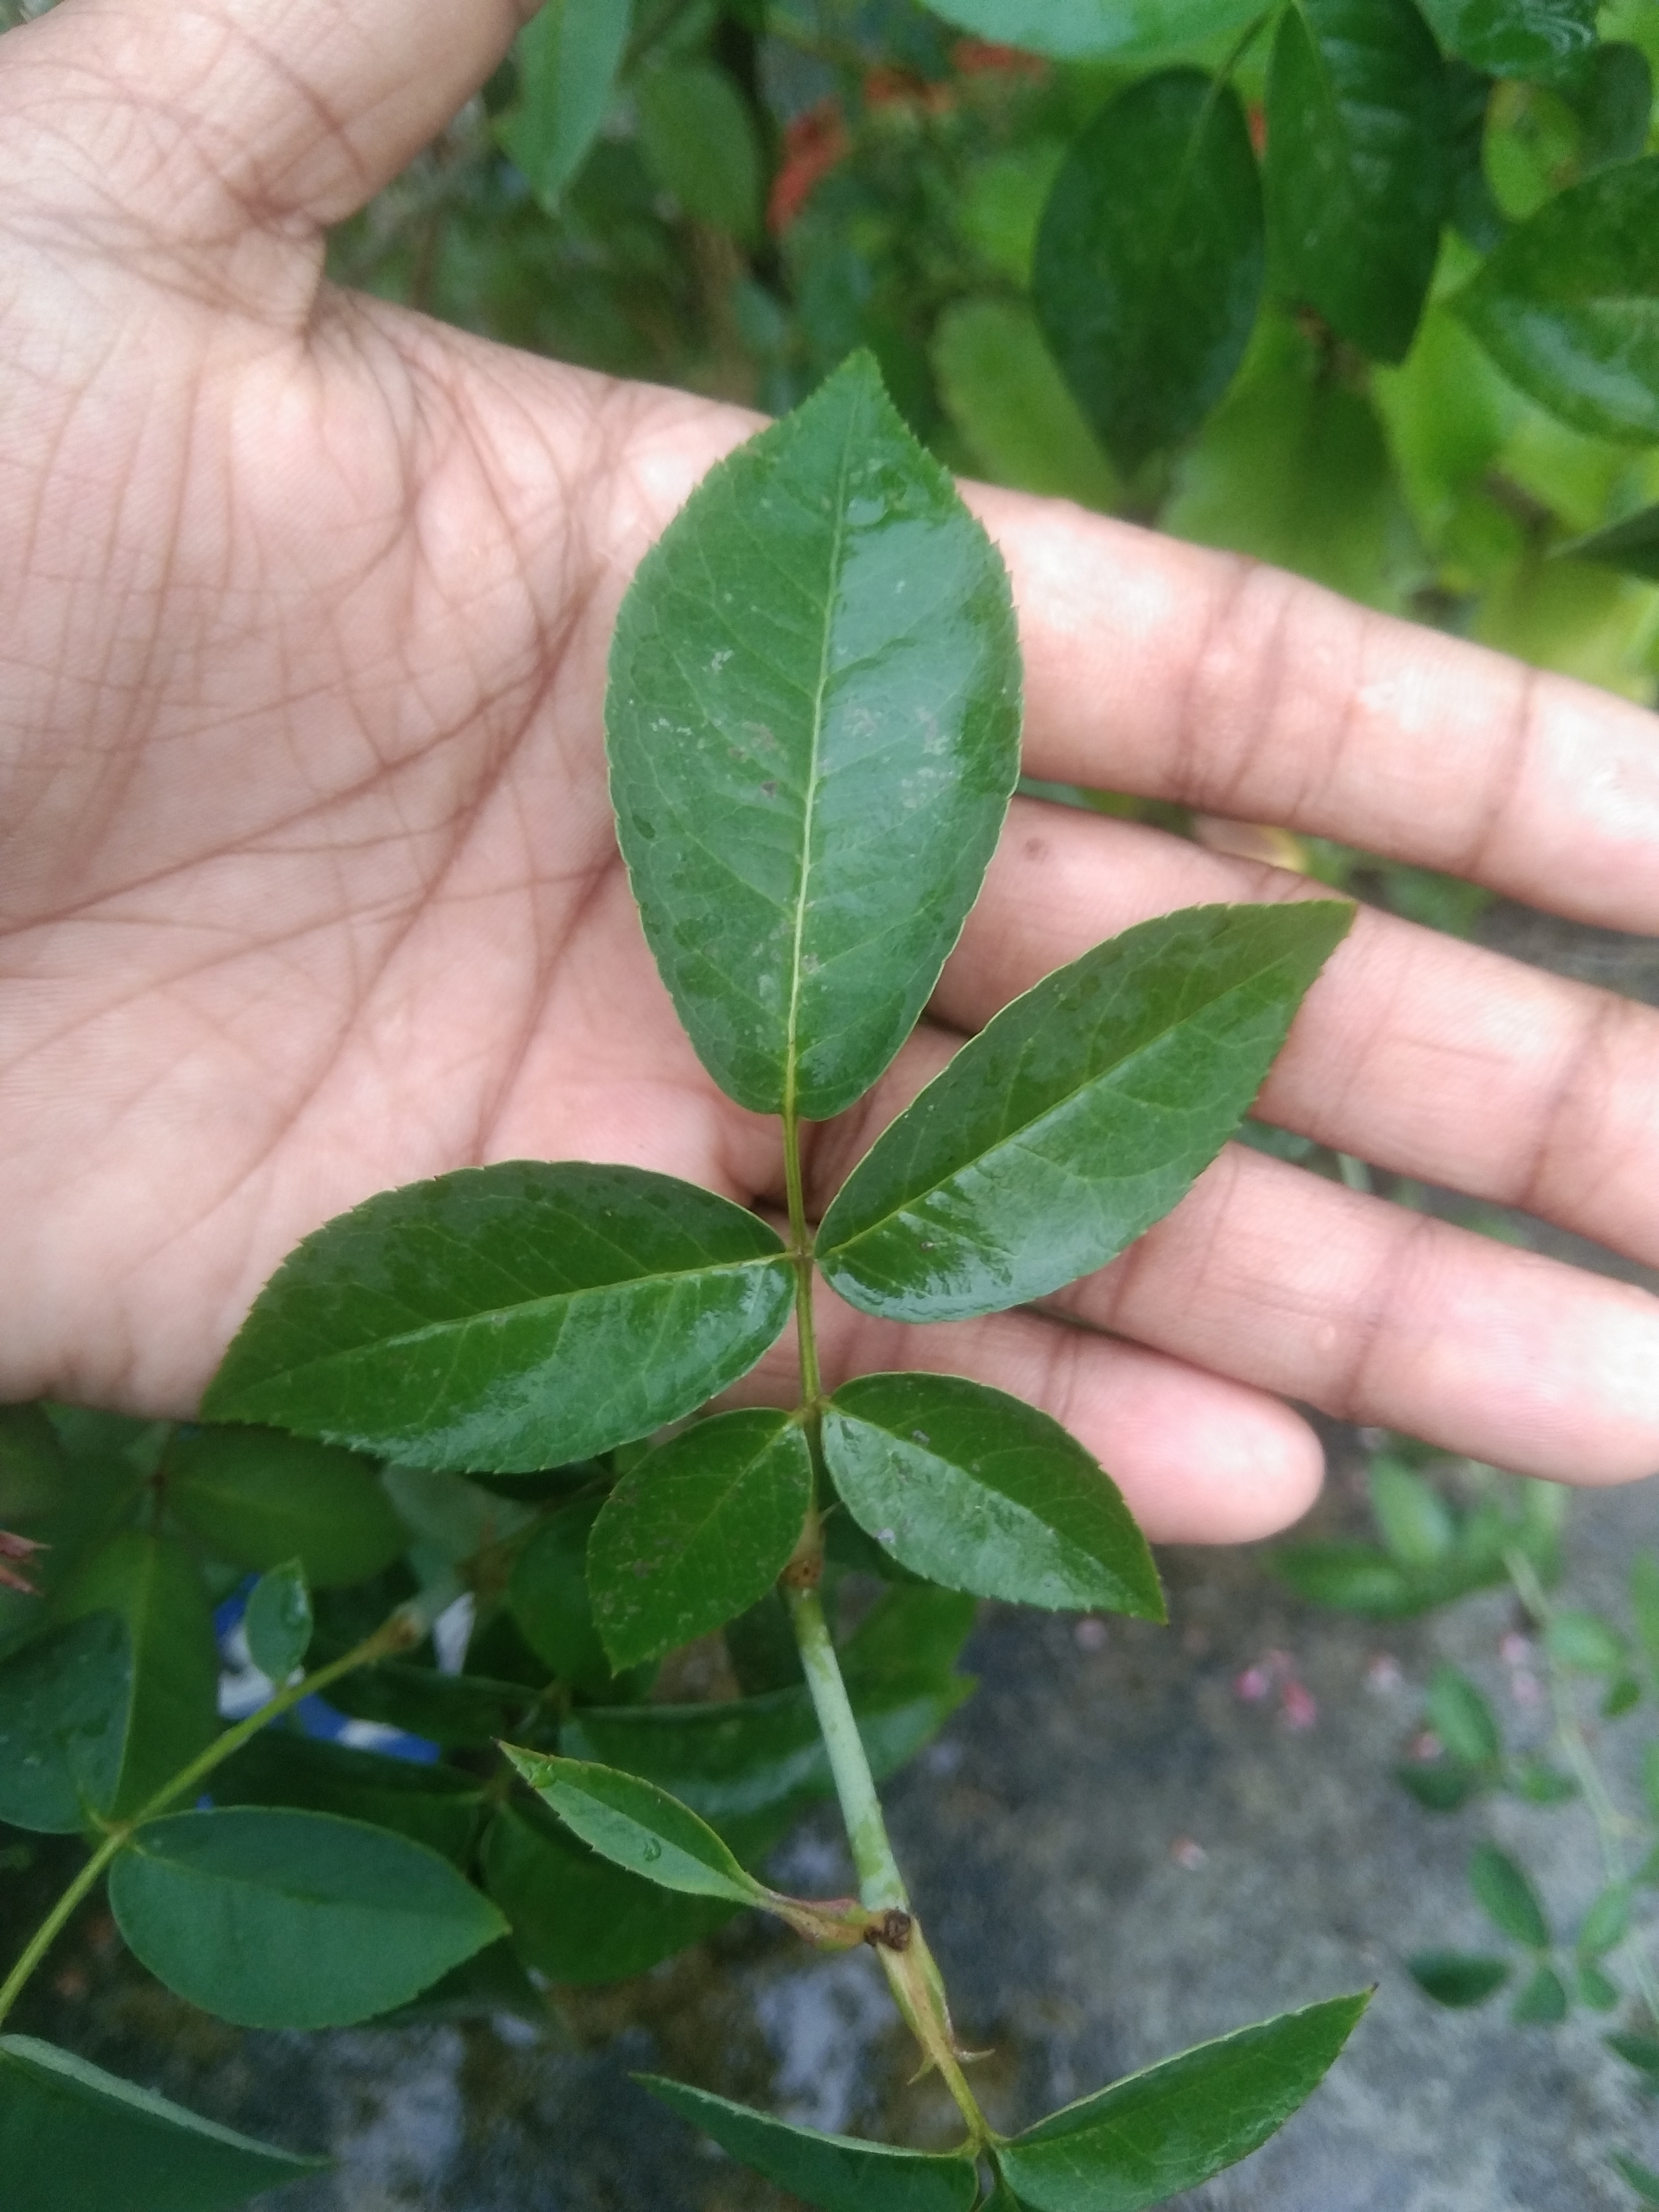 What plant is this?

rose
